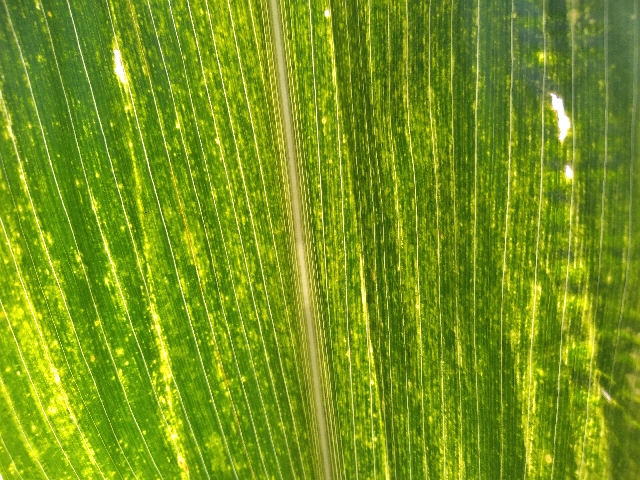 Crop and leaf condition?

maize, maize lethal necrosis
